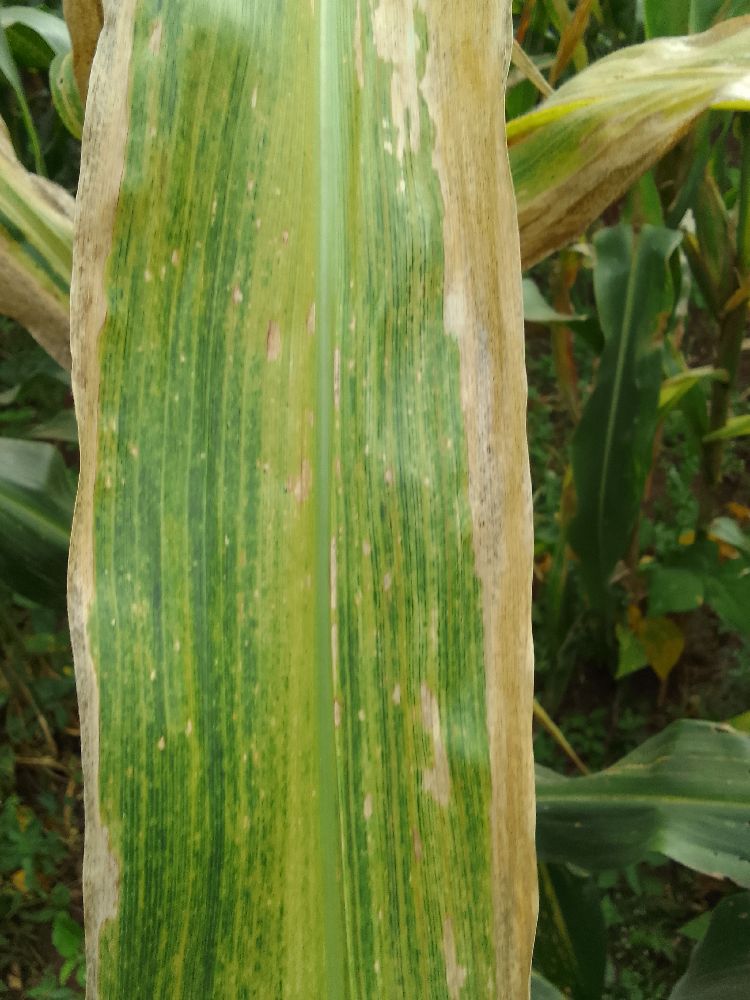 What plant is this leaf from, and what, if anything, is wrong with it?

maize, maize lethal necrosis
